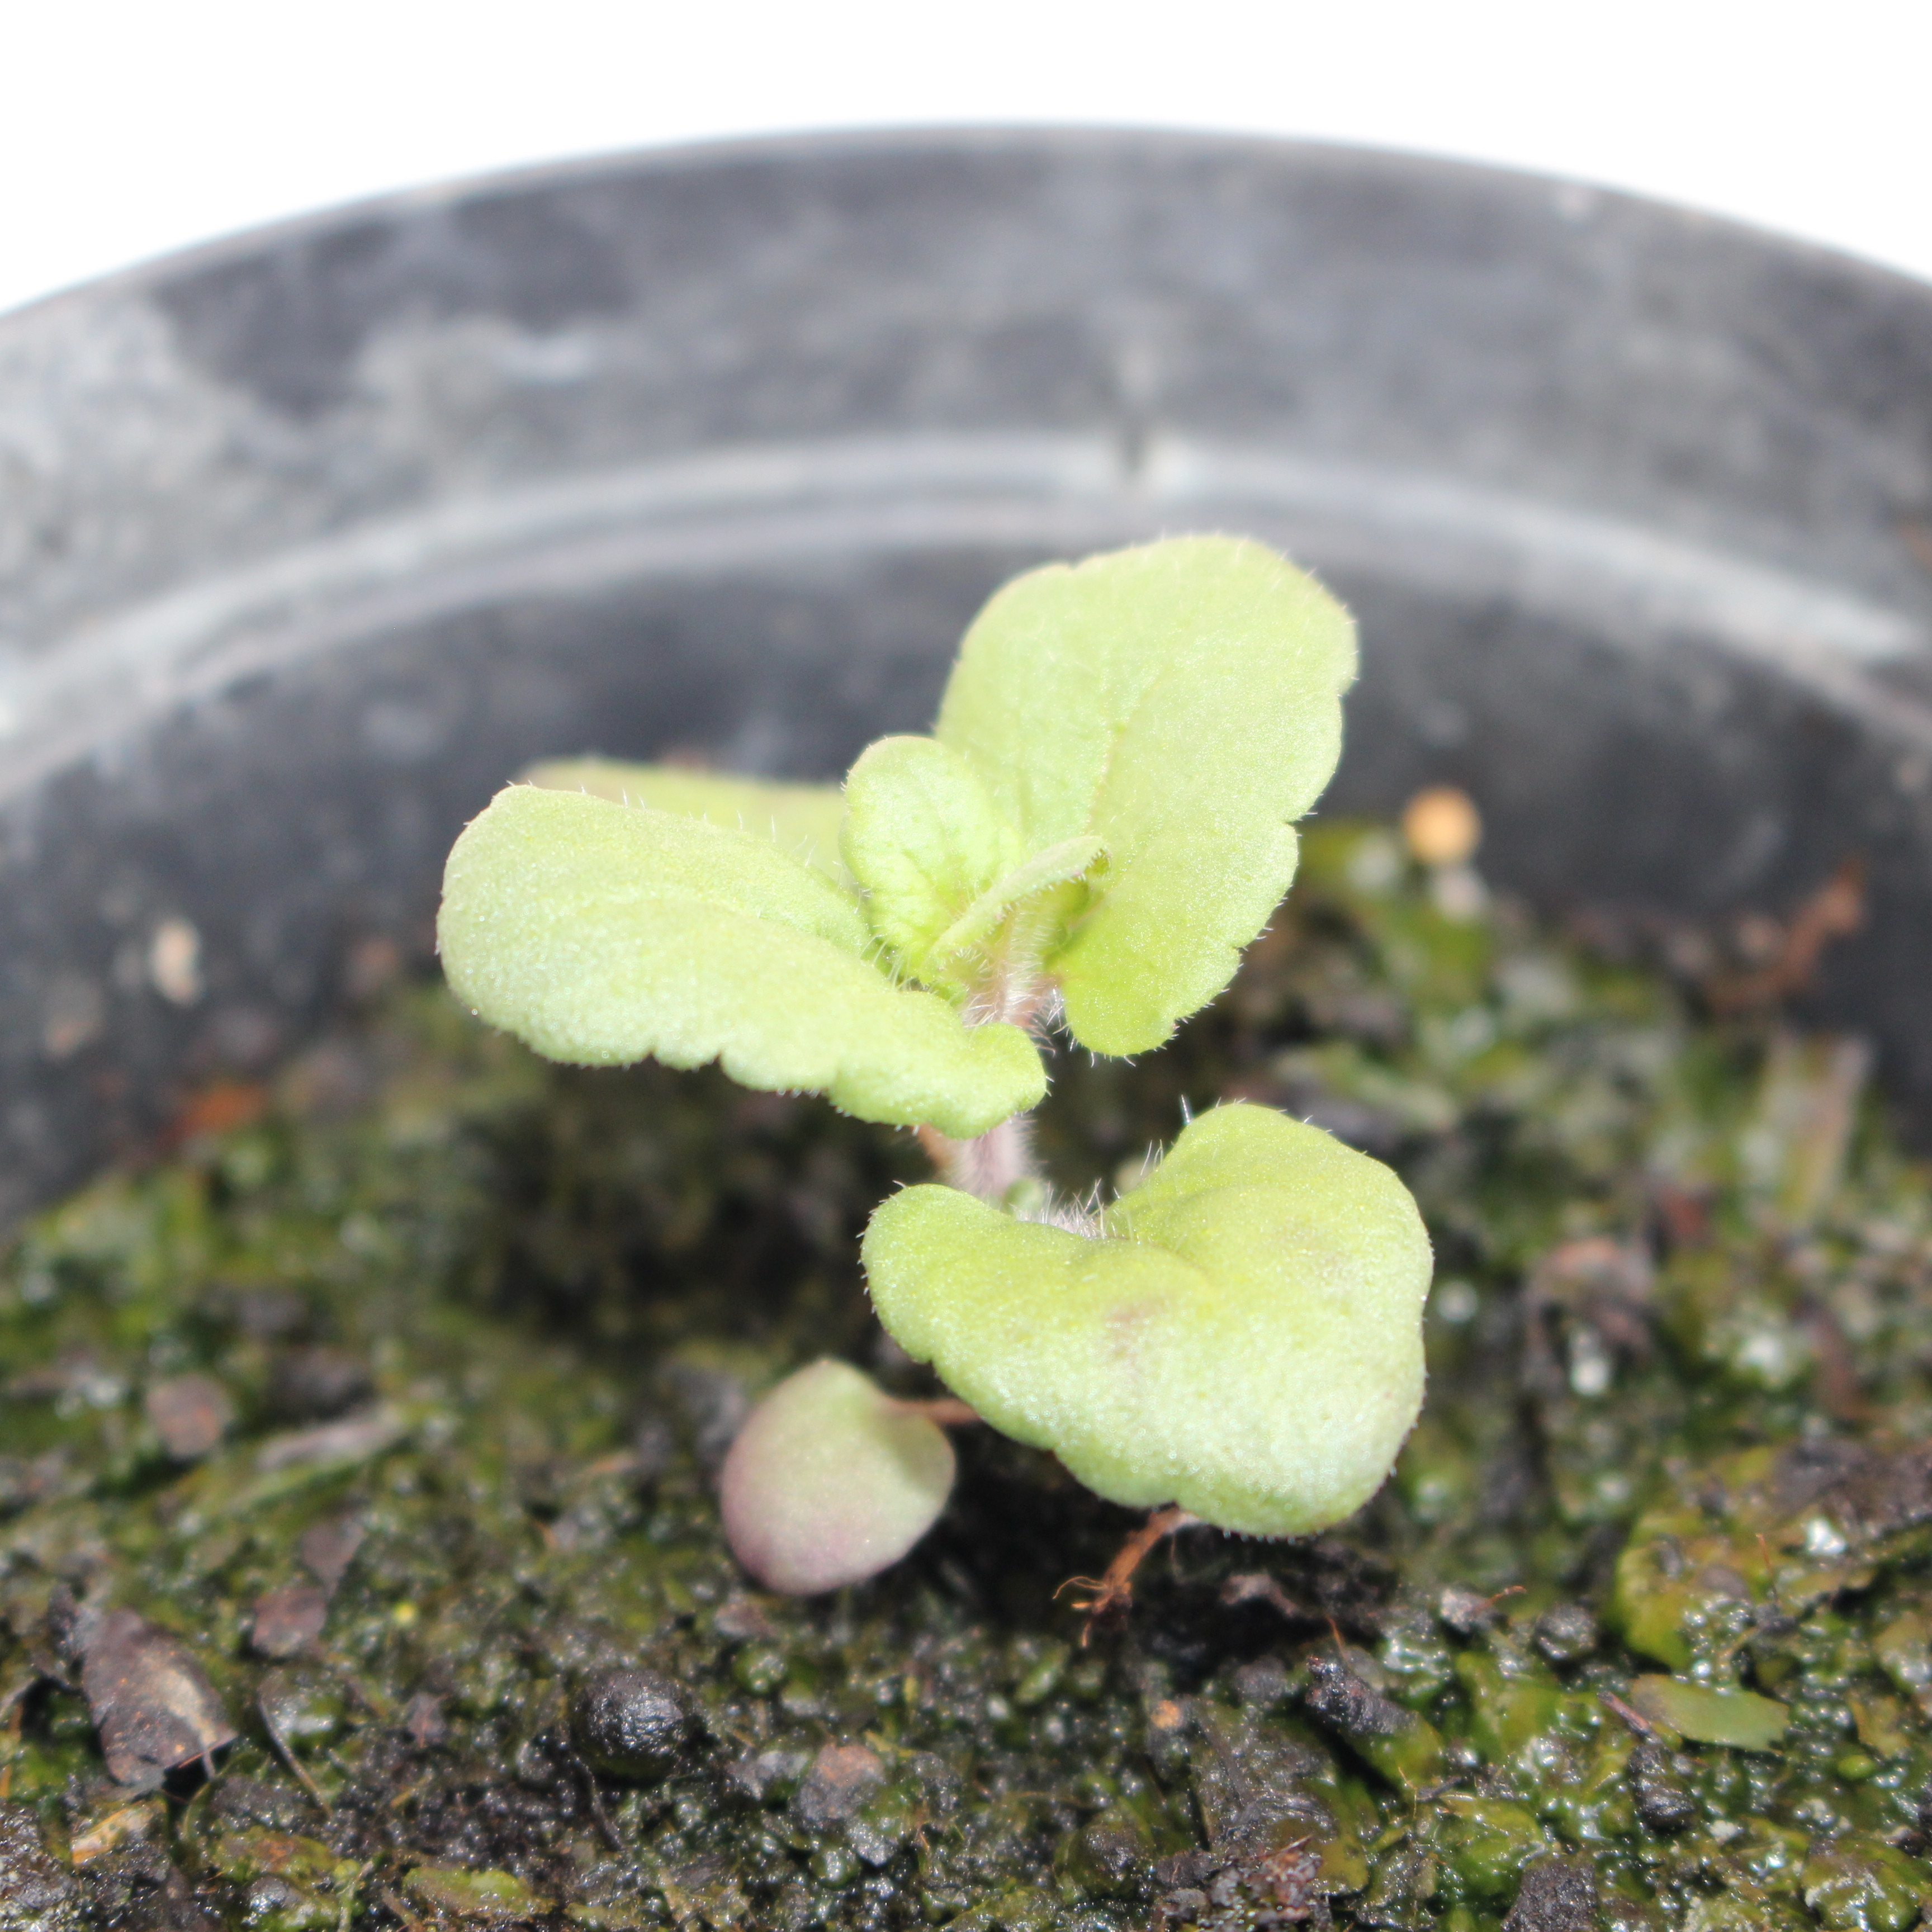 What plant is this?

Veronica persica
